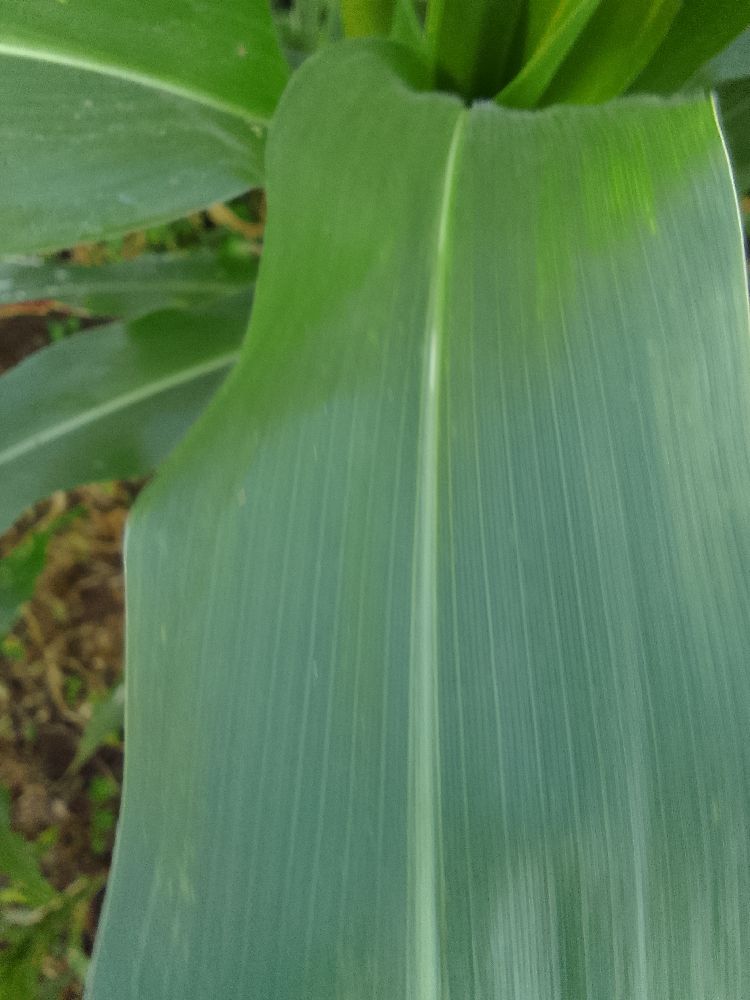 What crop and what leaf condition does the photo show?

maize, healthy
